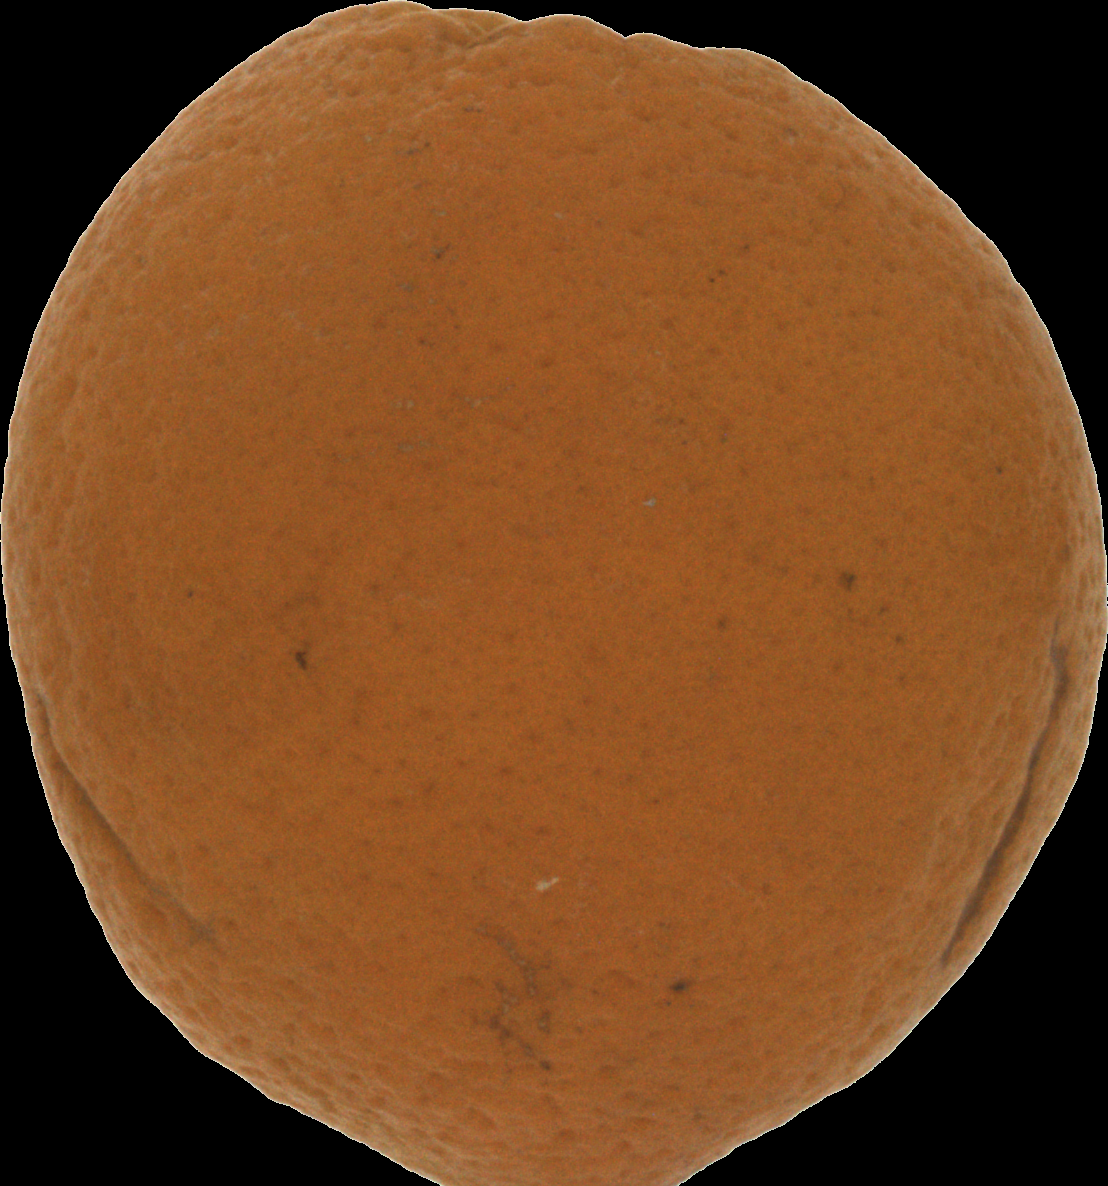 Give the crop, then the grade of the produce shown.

orange, bad
